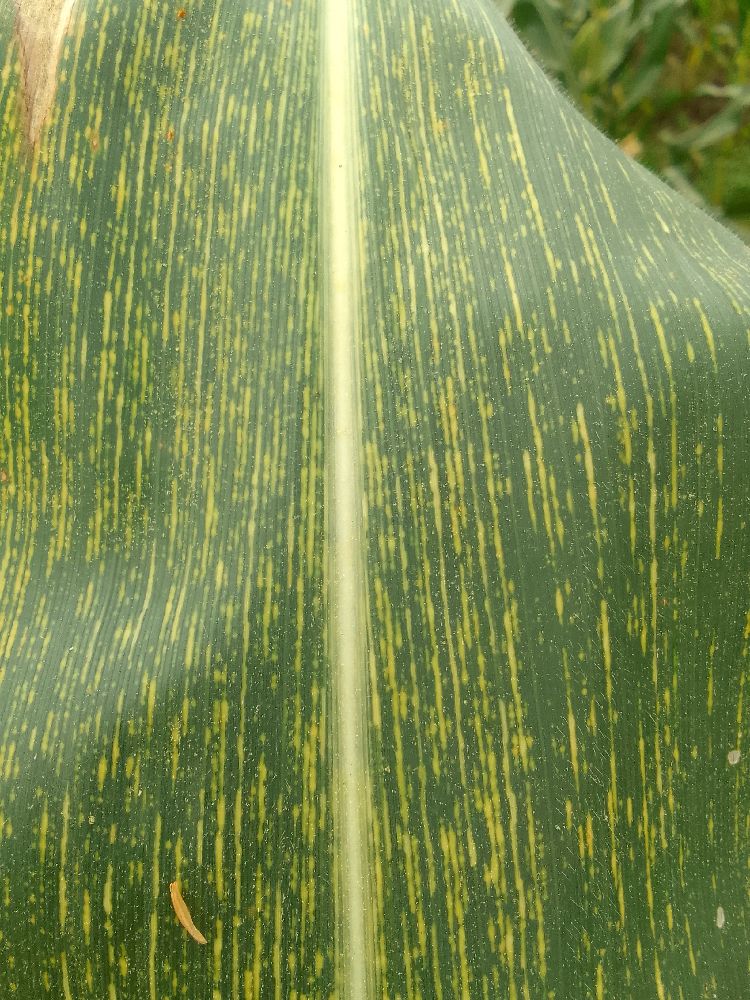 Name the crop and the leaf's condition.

maize, maize streak virus
